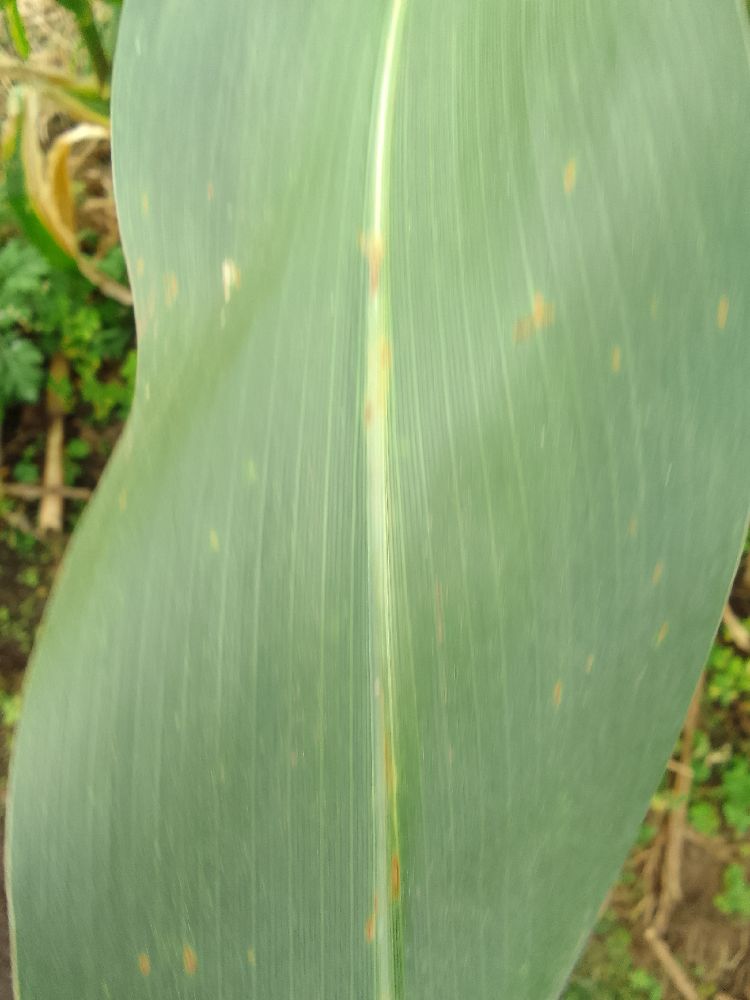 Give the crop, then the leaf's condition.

maize, healthy
